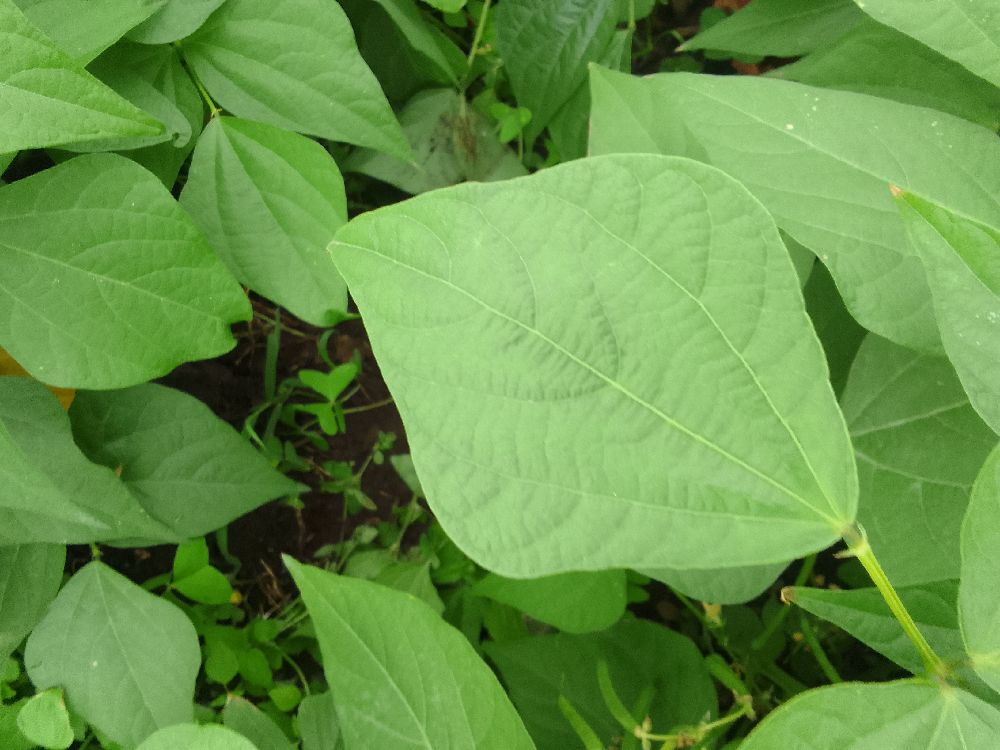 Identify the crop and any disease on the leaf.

common bean, healthy
